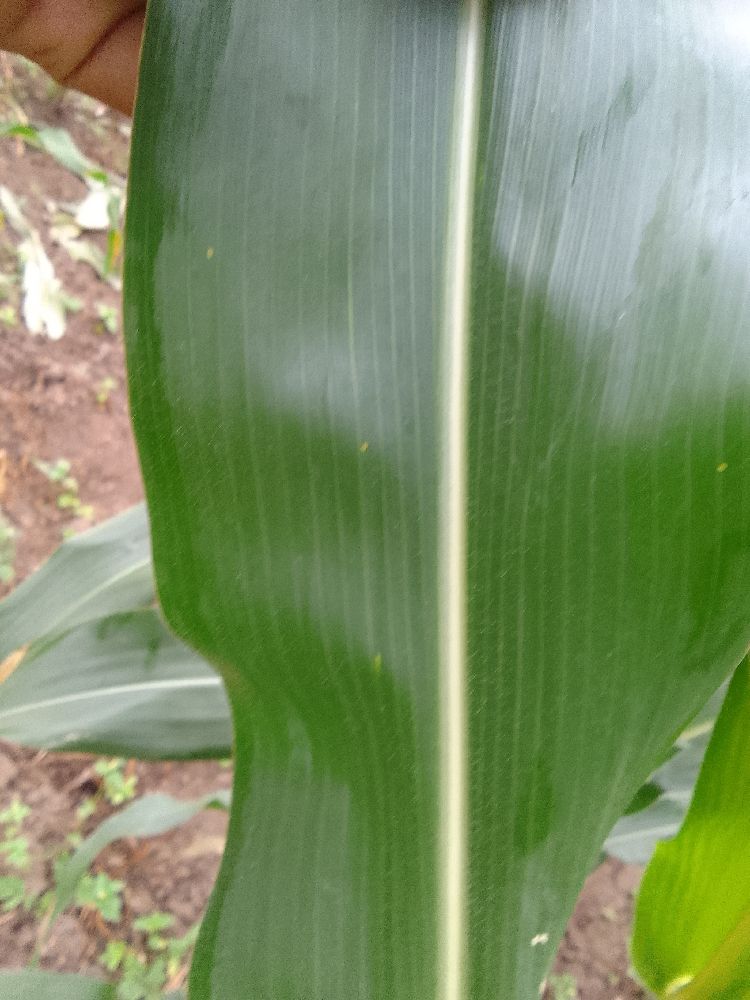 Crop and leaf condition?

maize, healthy
